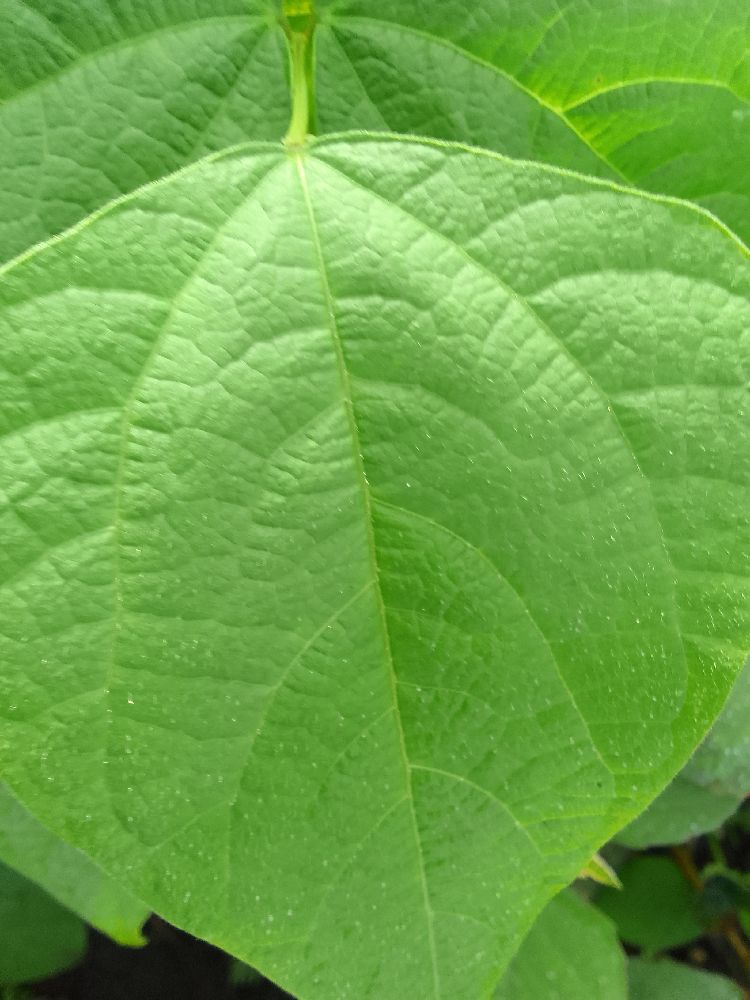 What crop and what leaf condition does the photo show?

common bean, healthy
